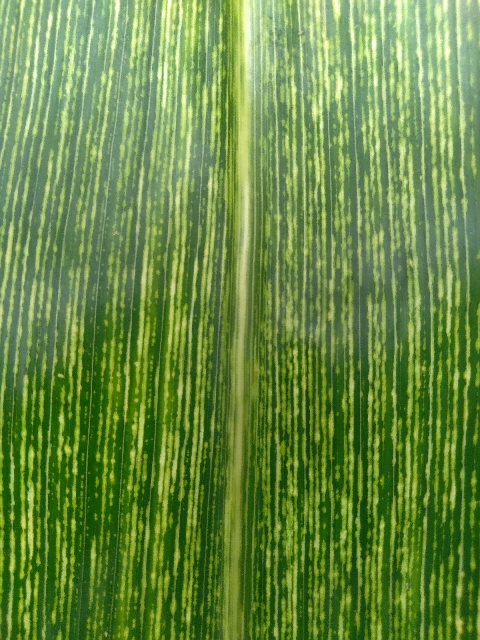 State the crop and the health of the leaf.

maize, maize streak virus
